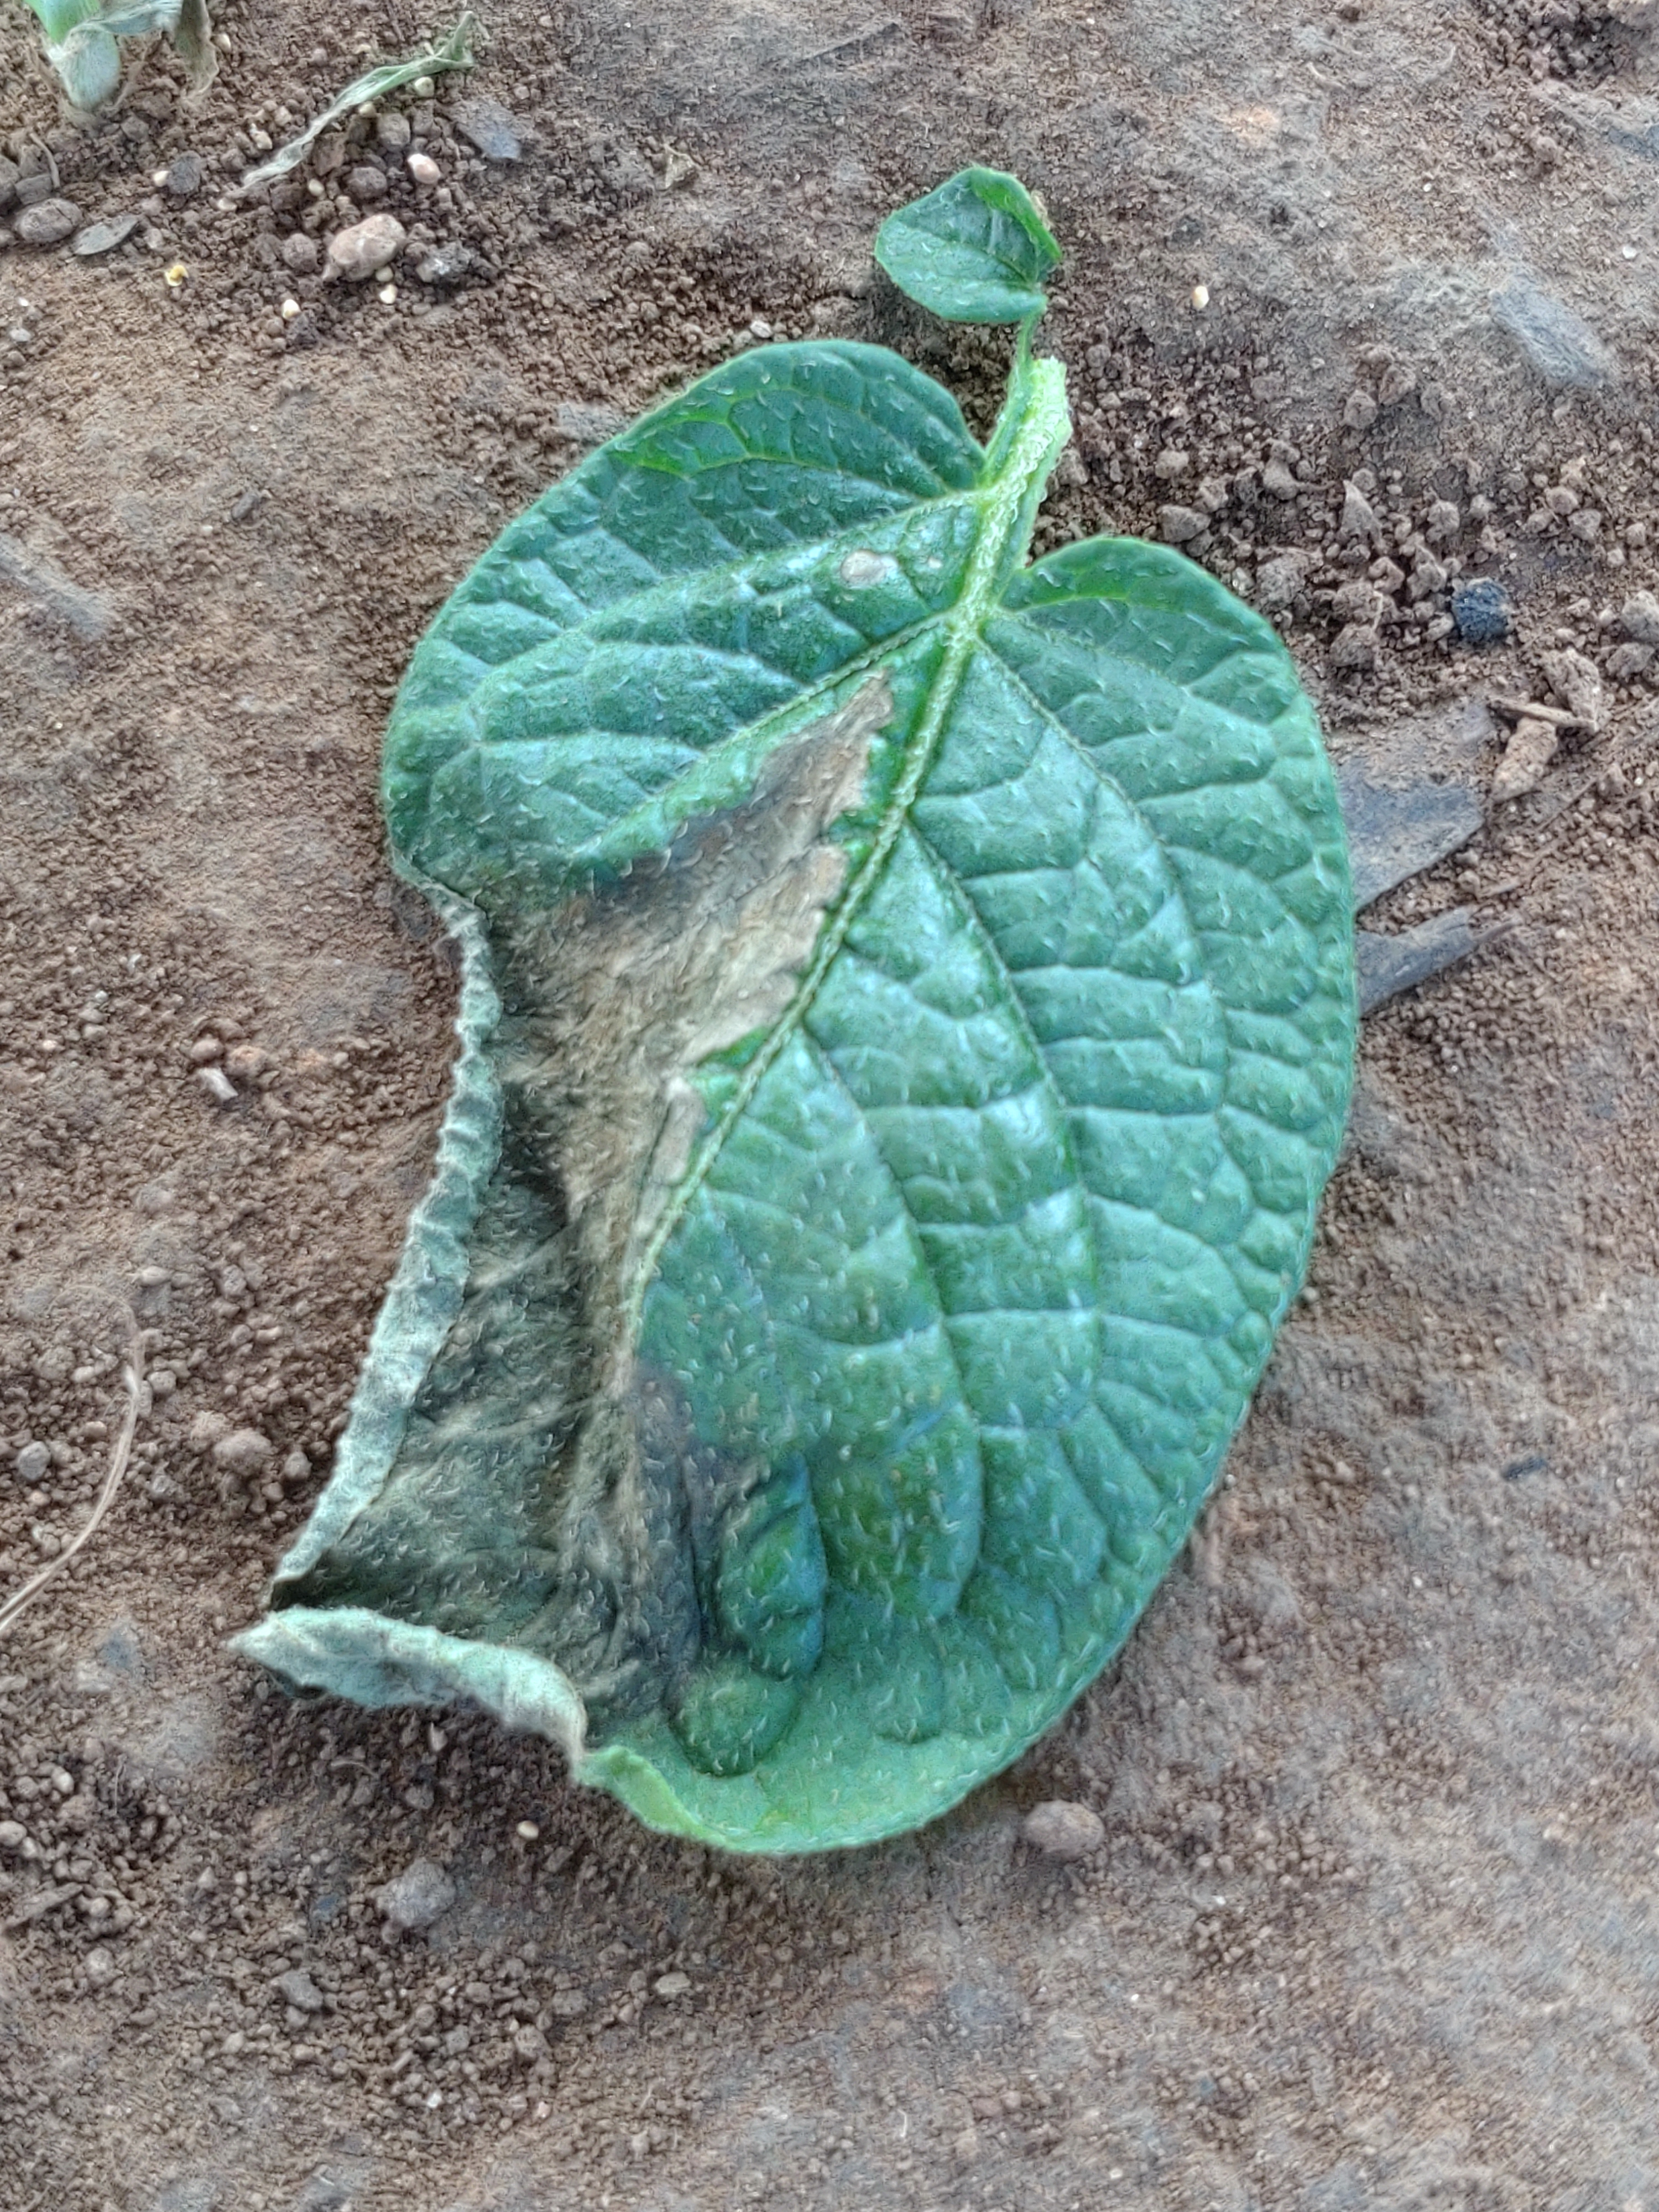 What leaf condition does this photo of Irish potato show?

early blight
